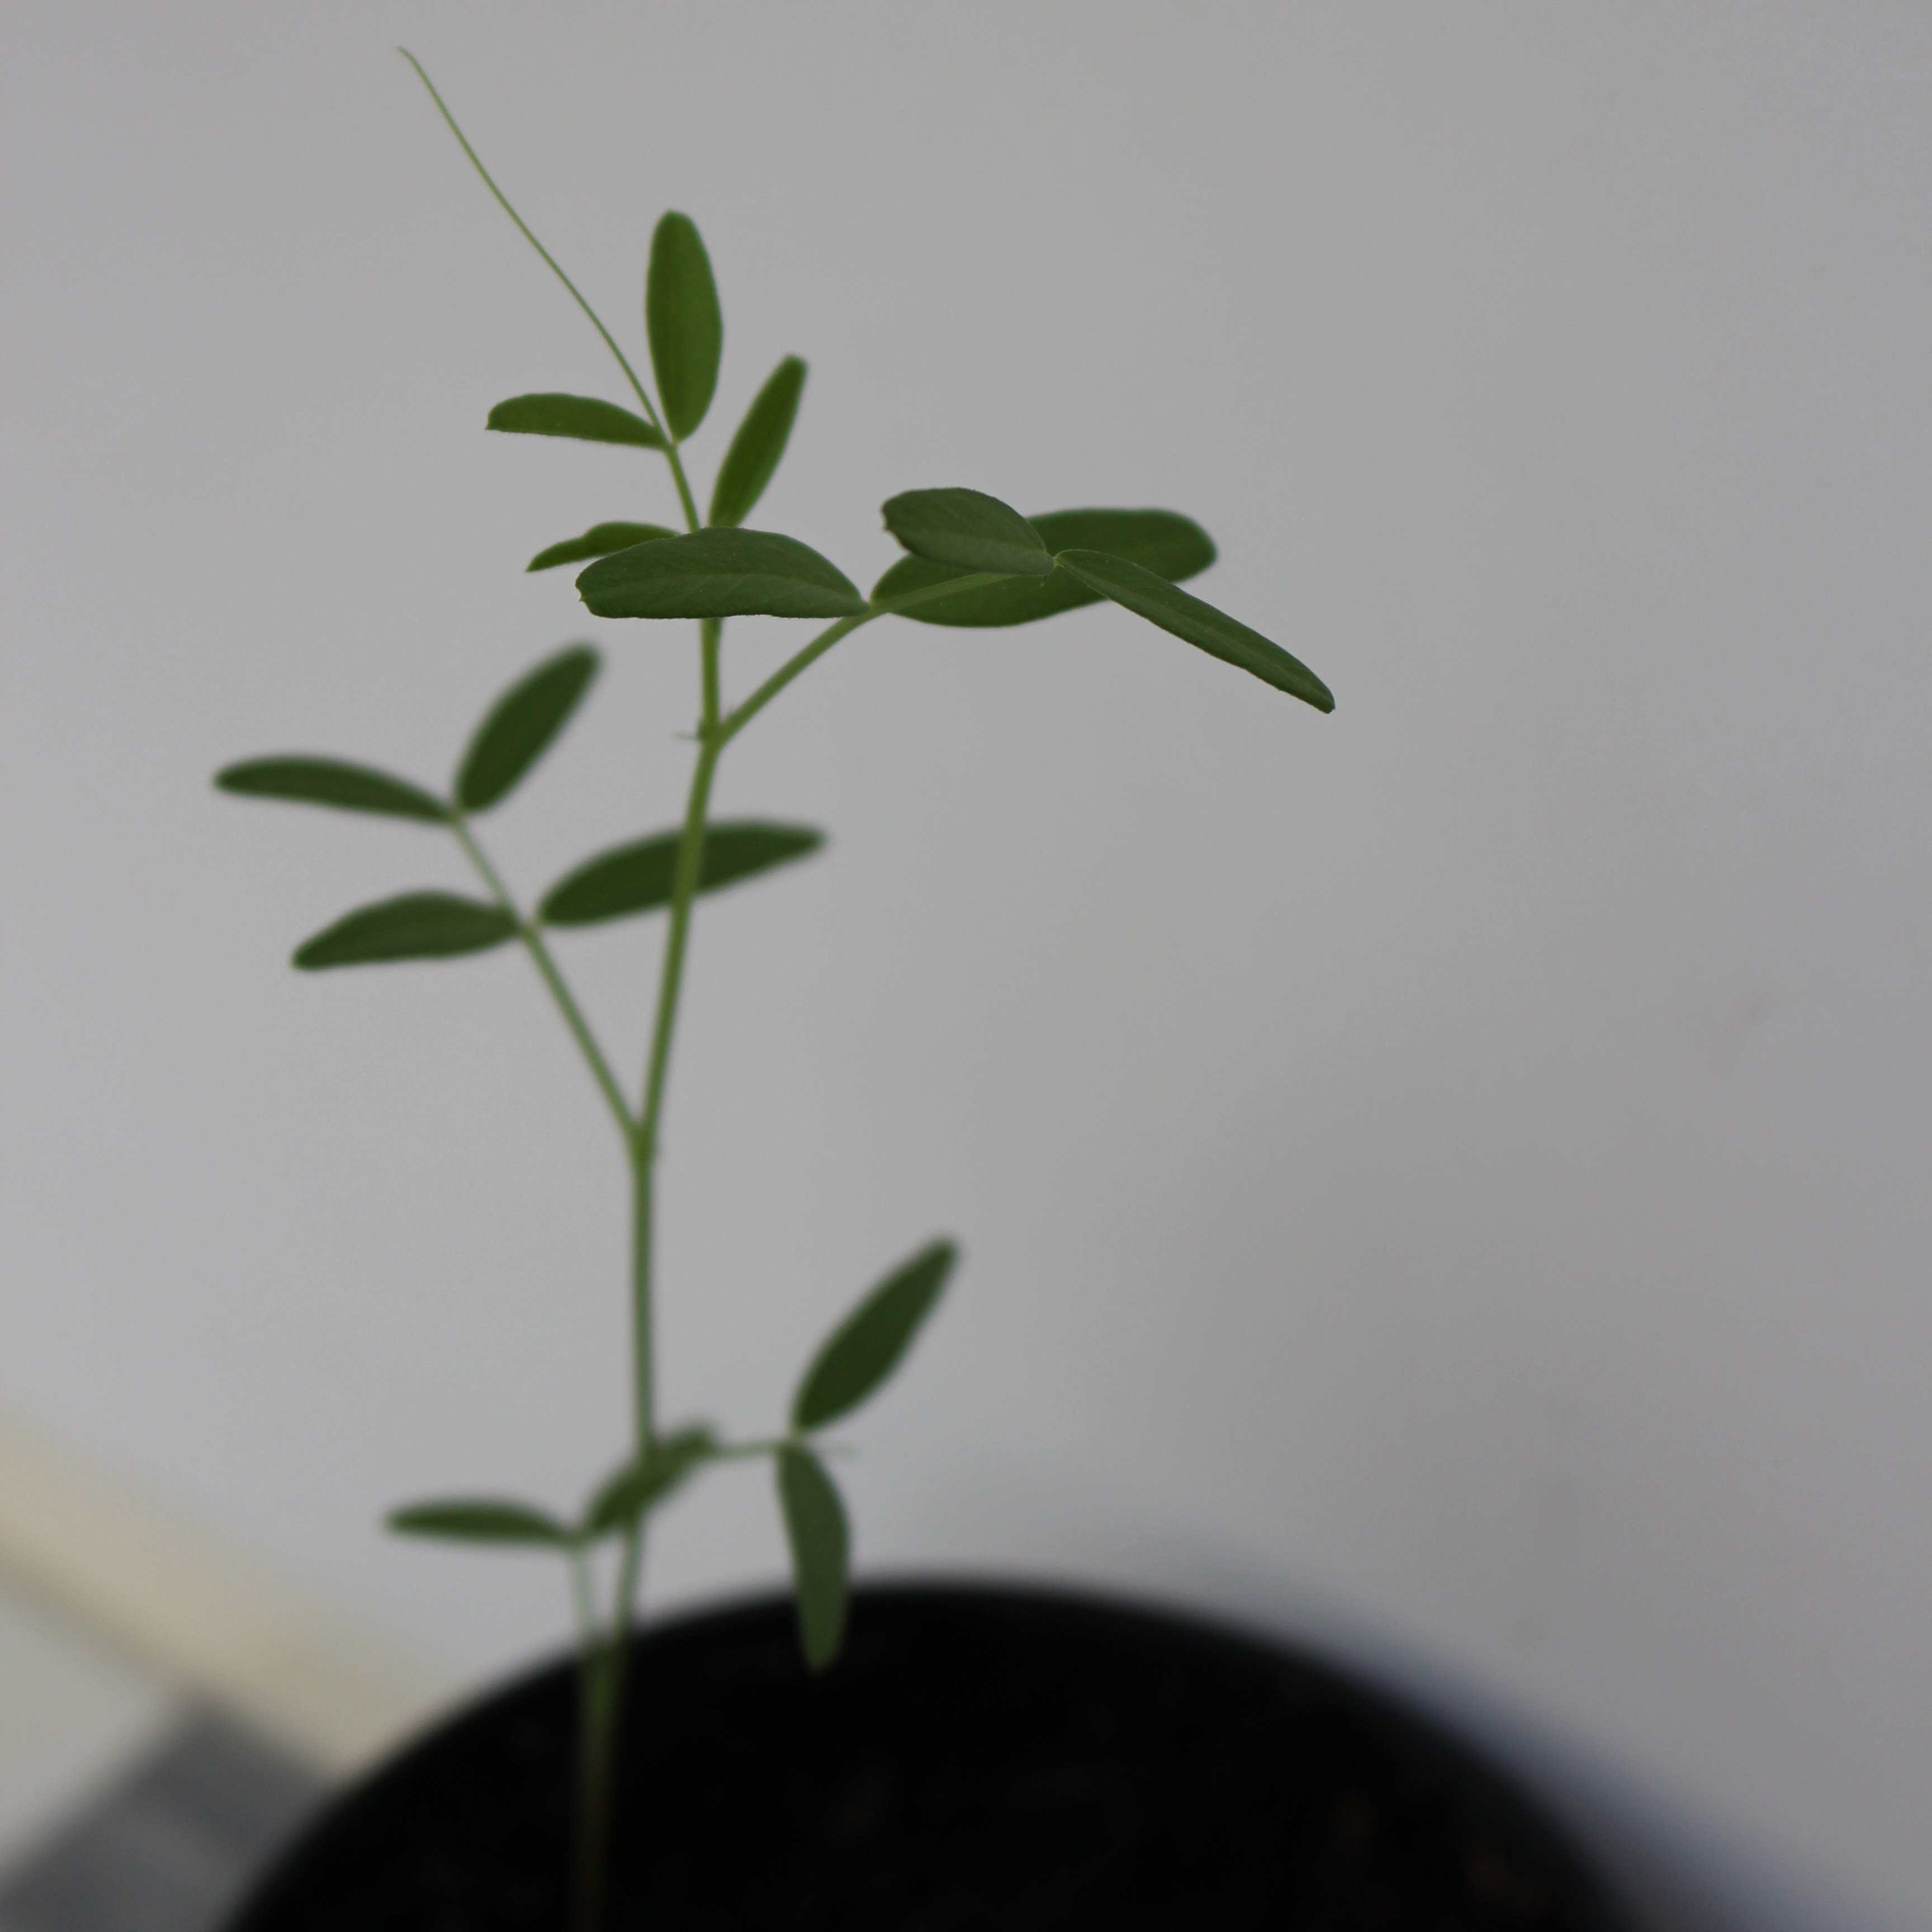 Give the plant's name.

Vicia sativa
